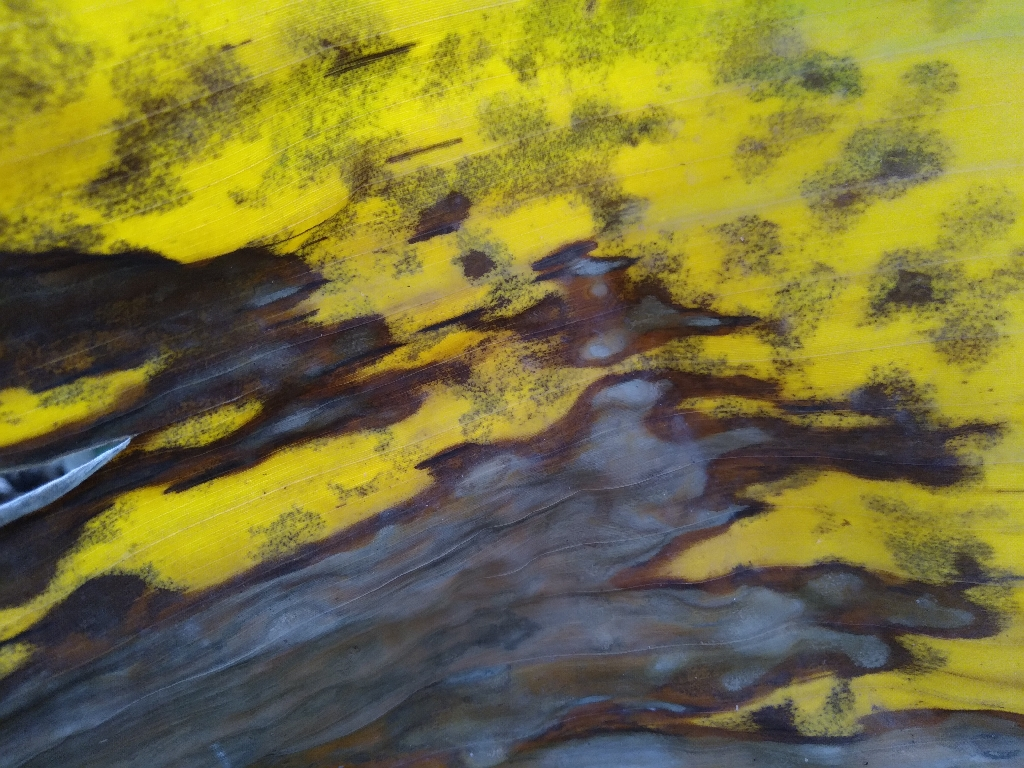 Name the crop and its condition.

banana, black sigatoka
